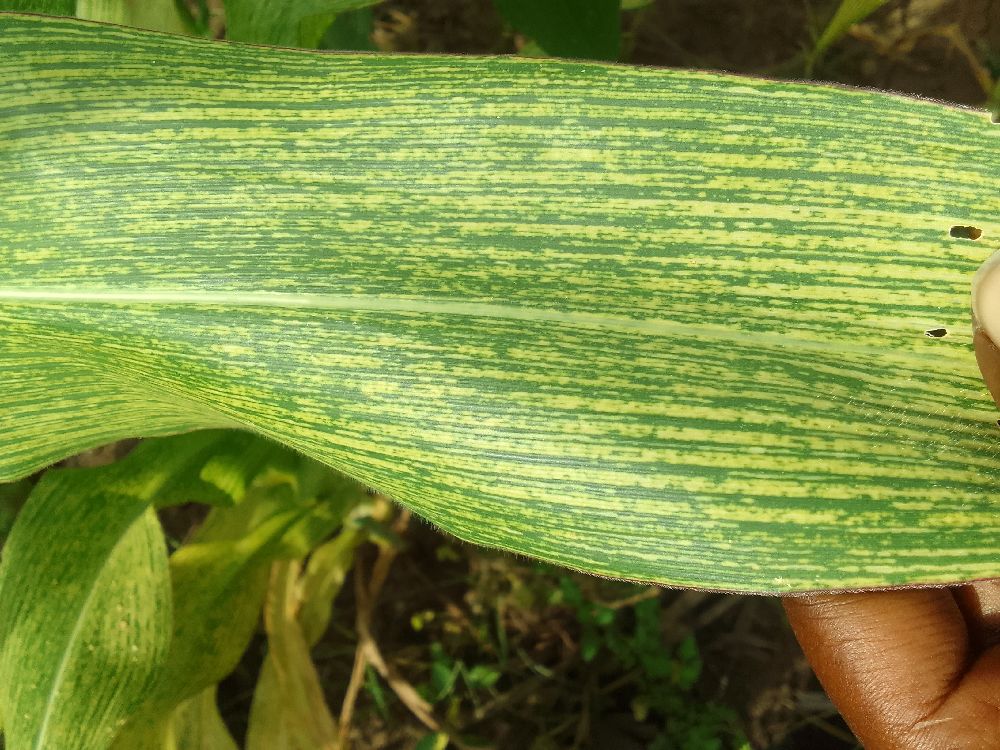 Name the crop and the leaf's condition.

maize, maize streak virus
